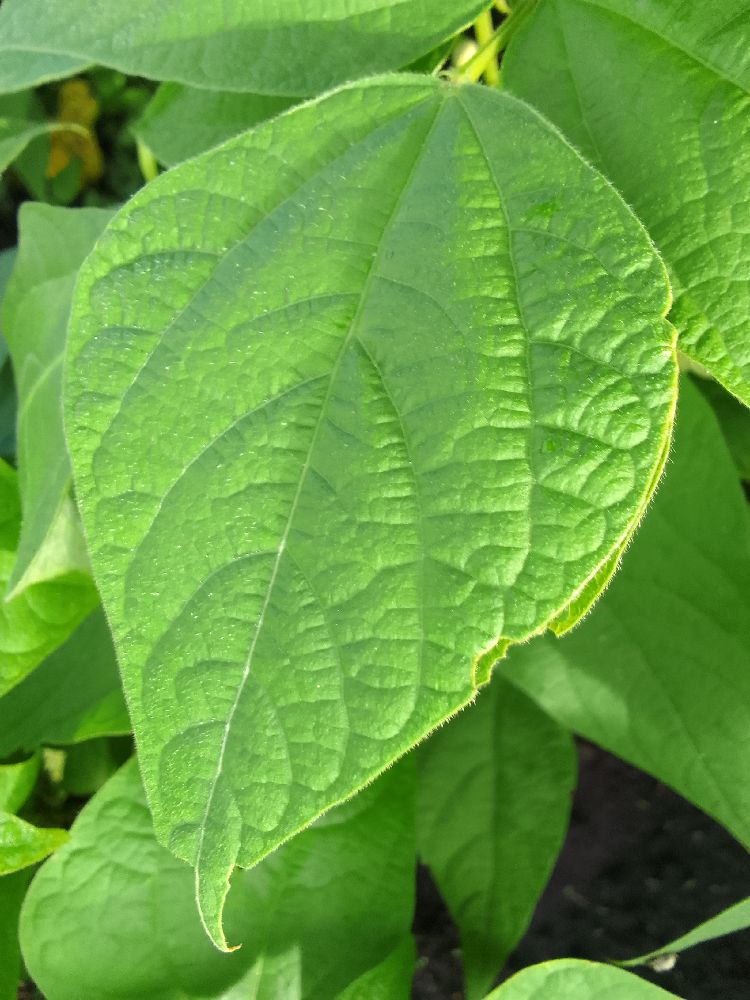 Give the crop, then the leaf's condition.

common bean, healthy
